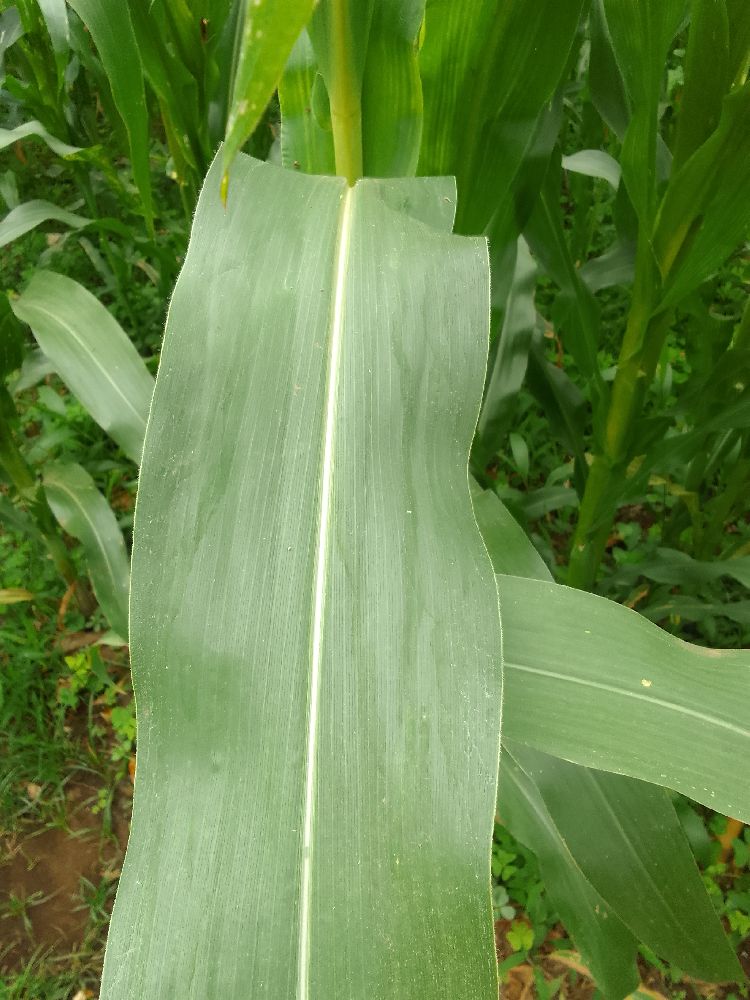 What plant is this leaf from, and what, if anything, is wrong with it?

maize, healthy
